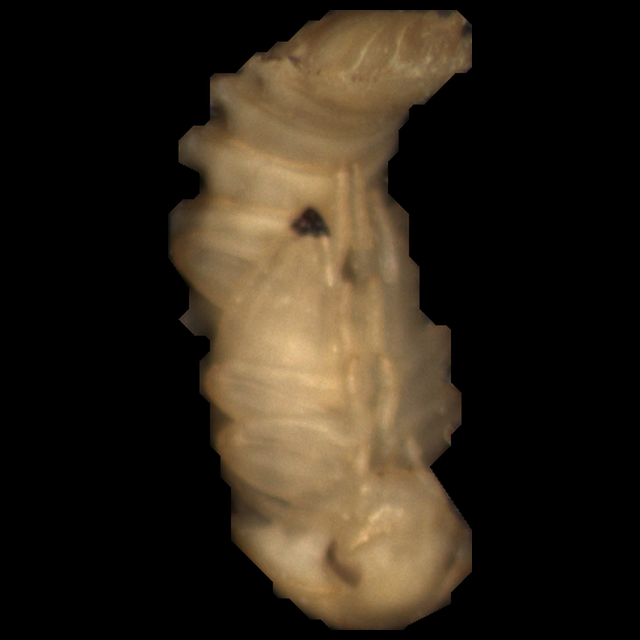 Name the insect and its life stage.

mealworm pupa
